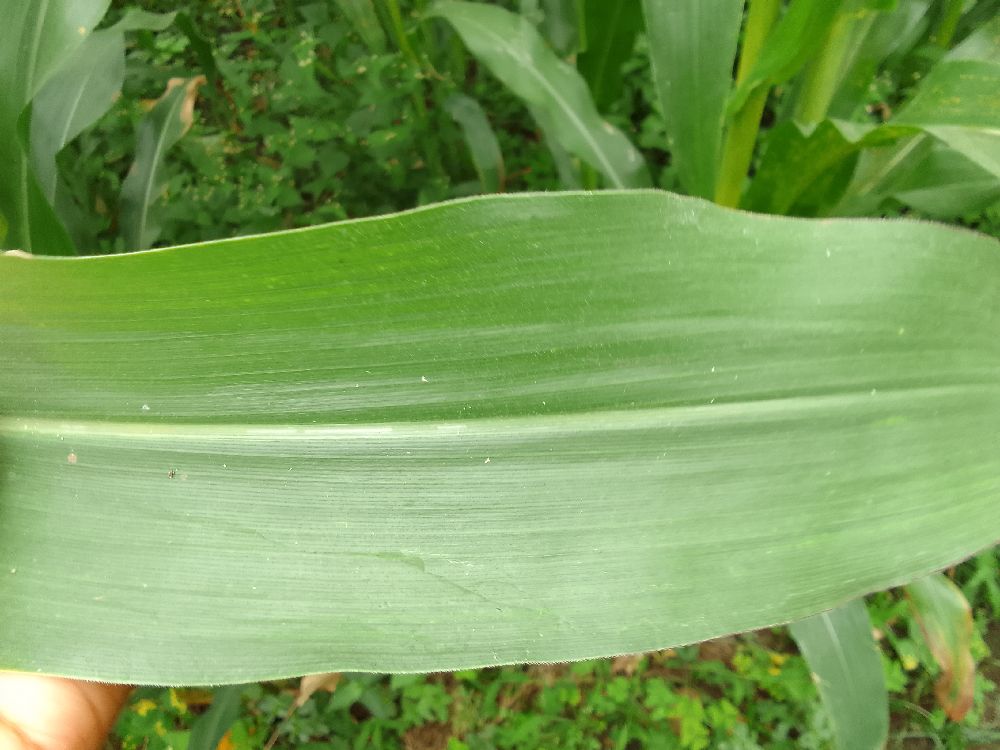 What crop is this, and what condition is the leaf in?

maize, healthy
